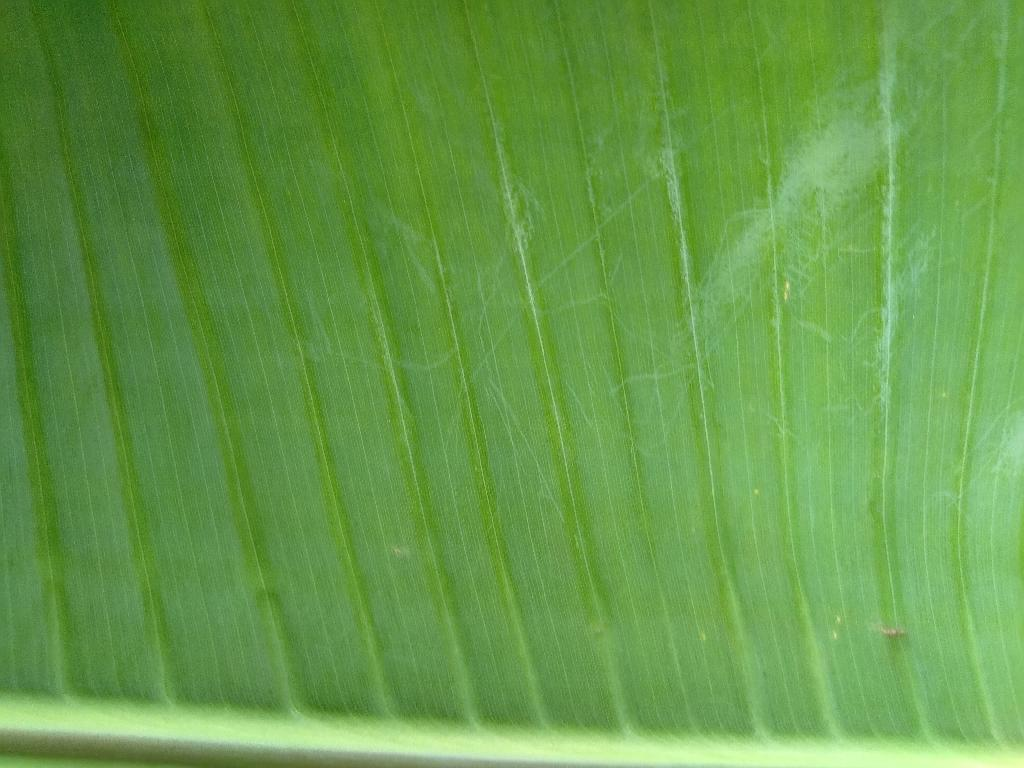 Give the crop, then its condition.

banana, healthy
